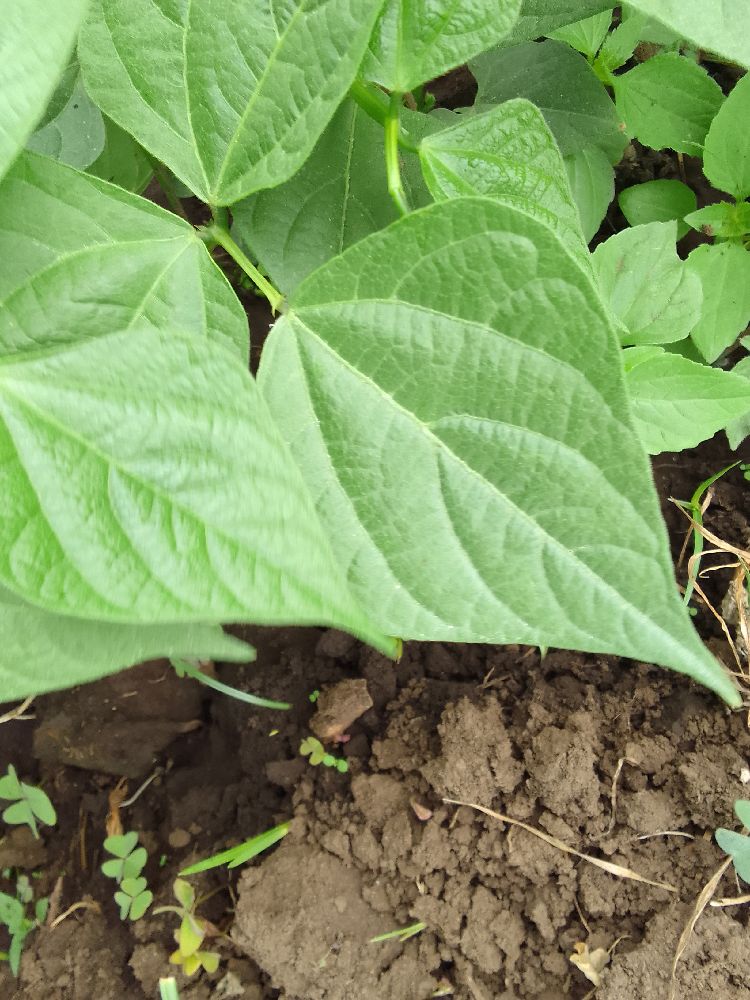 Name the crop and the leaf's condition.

common bean, healthy
